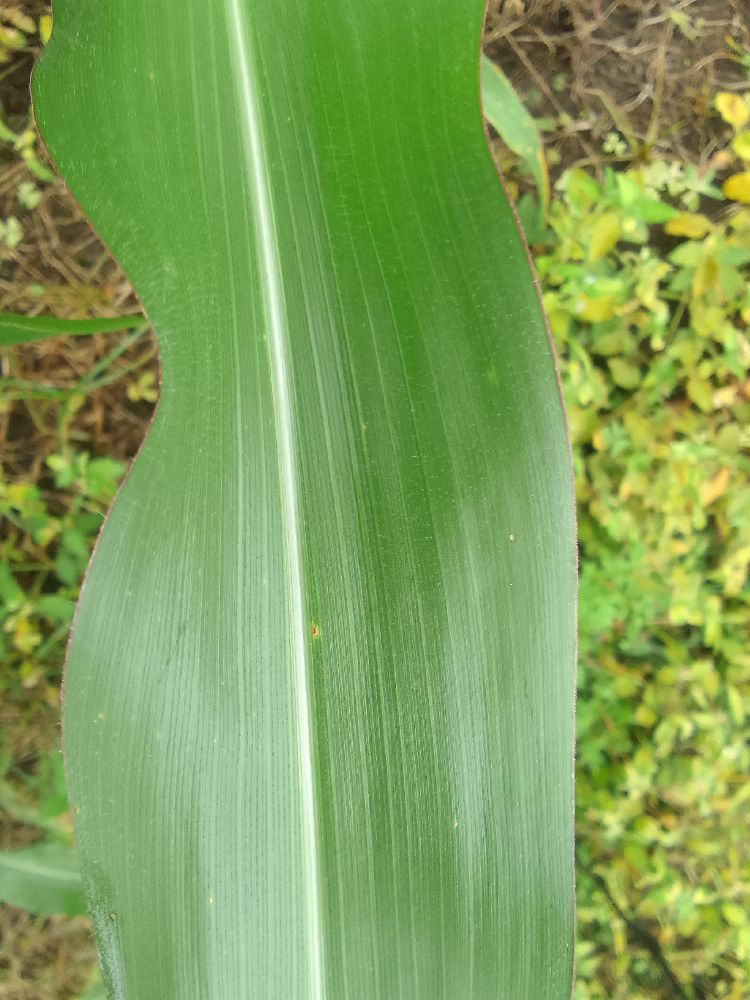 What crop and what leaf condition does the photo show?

maize, healthy
